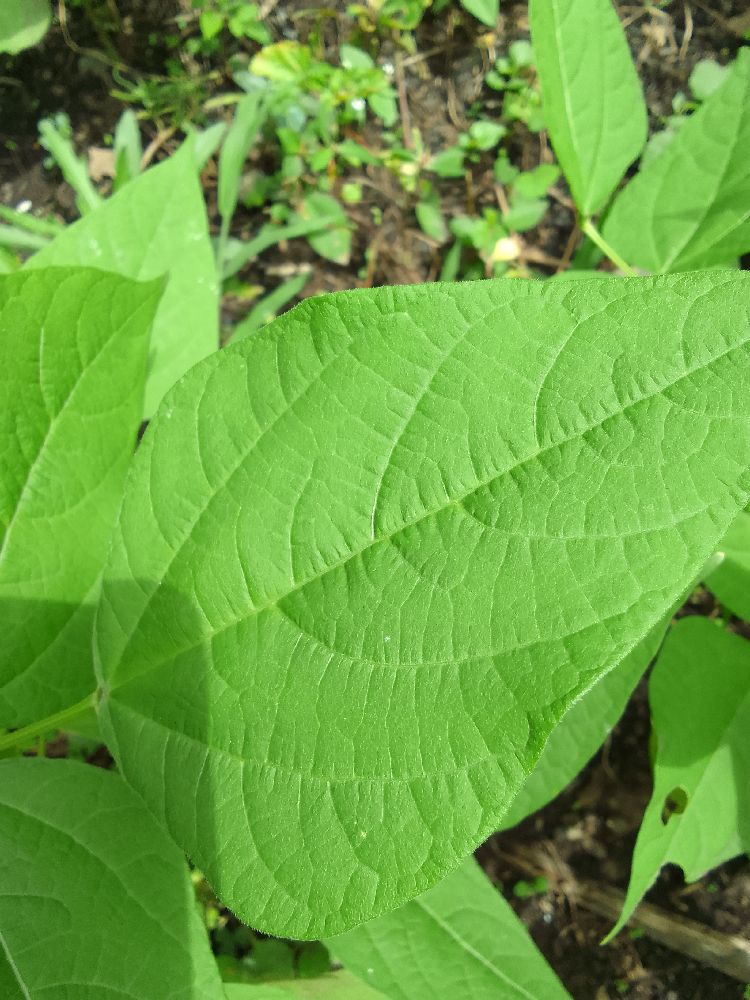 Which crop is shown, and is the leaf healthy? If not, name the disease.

common bean, healthy
